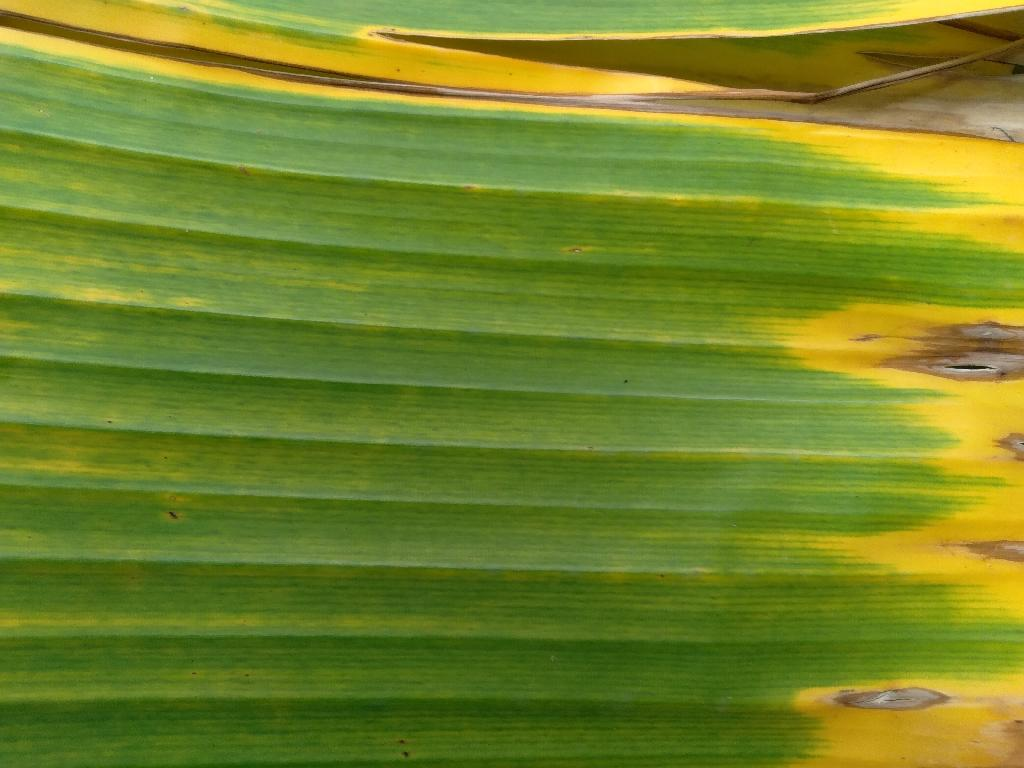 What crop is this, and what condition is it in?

banana, fusarium wilt race 1
